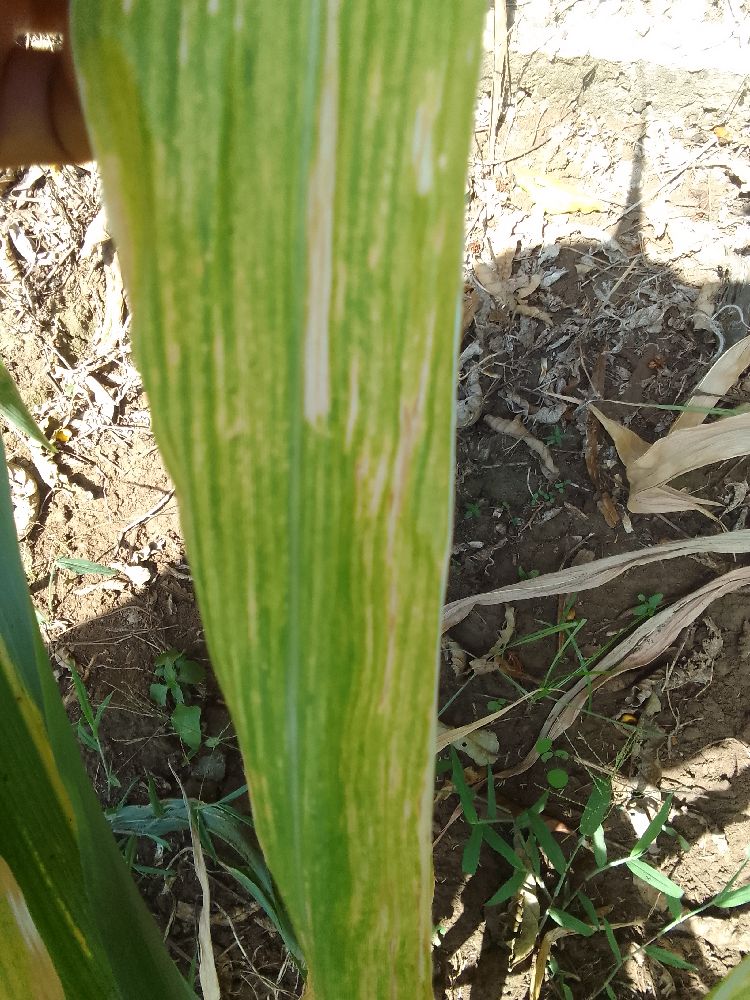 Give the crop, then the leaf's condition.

maize, maize lethal necrosis
